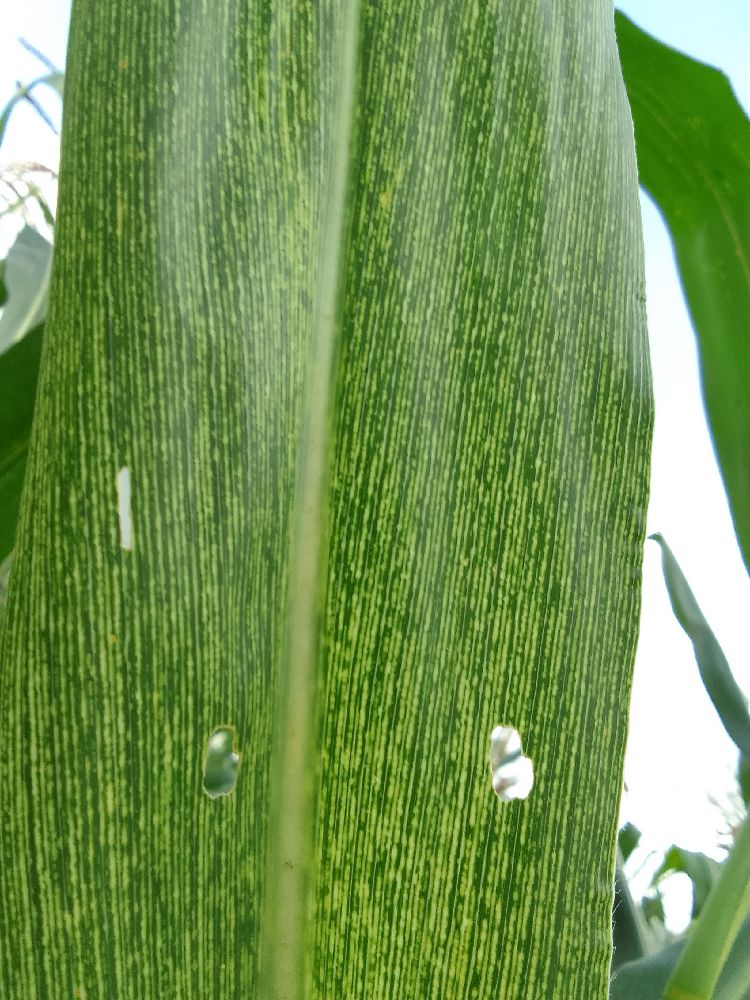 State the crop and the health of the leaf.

maize, maize streak virus
